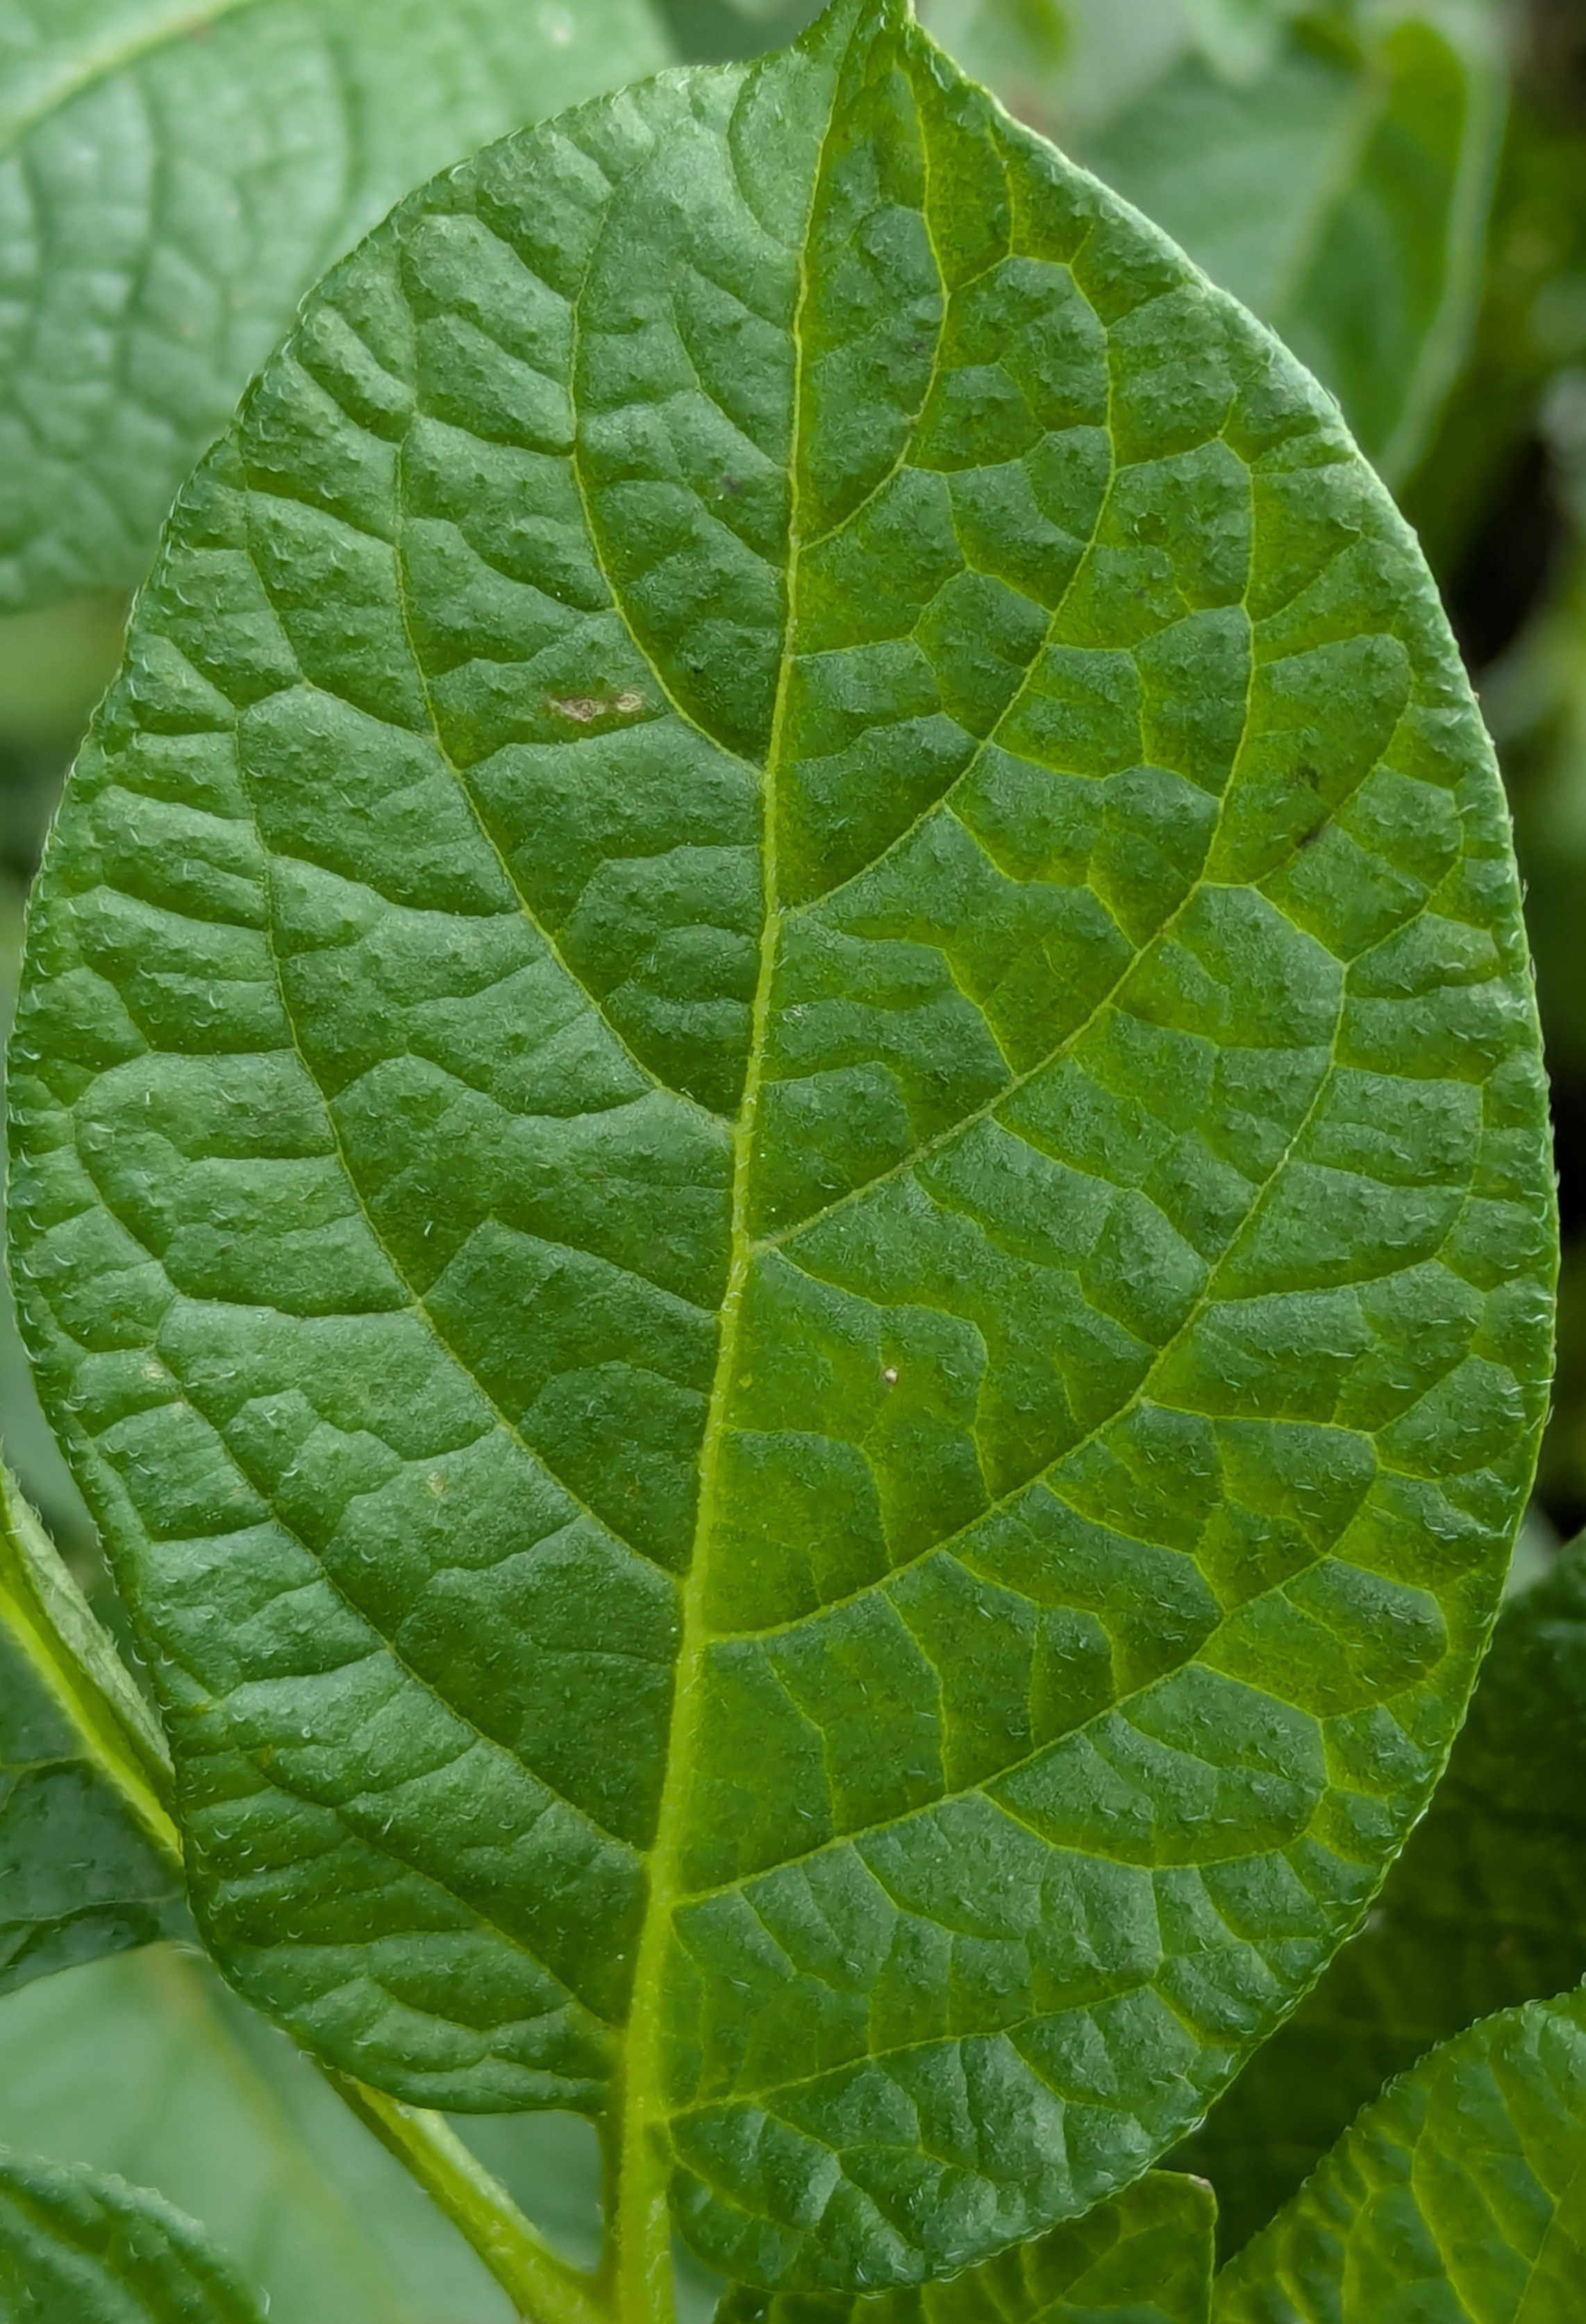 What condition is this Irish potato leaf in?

healthy
